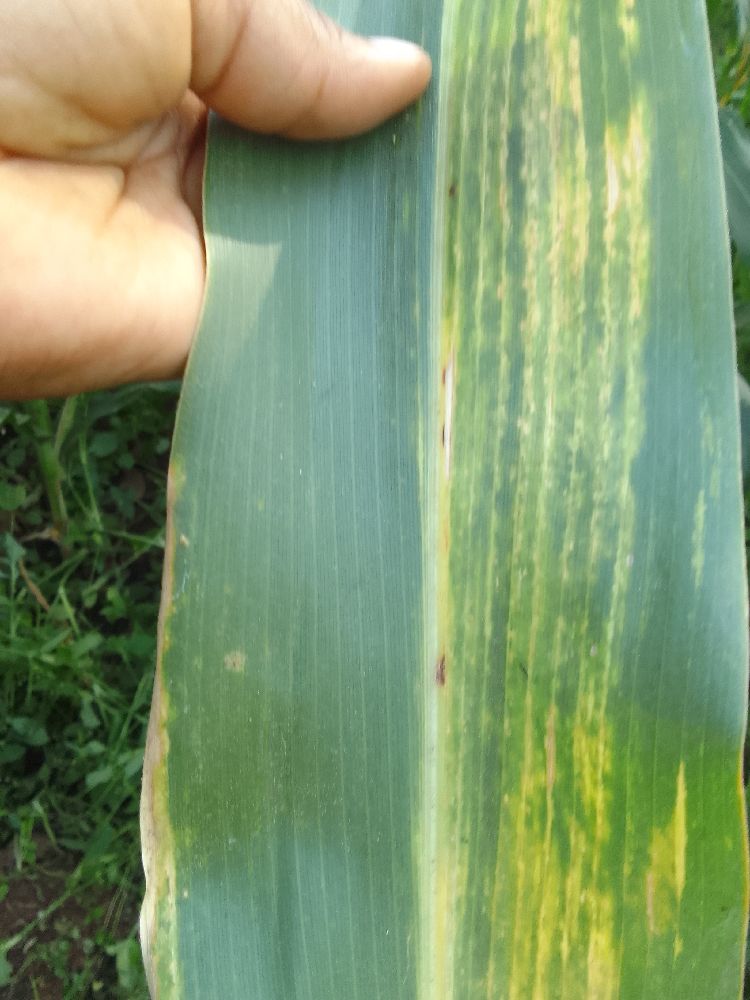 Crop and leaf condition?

maize, maize lethal necrosis
